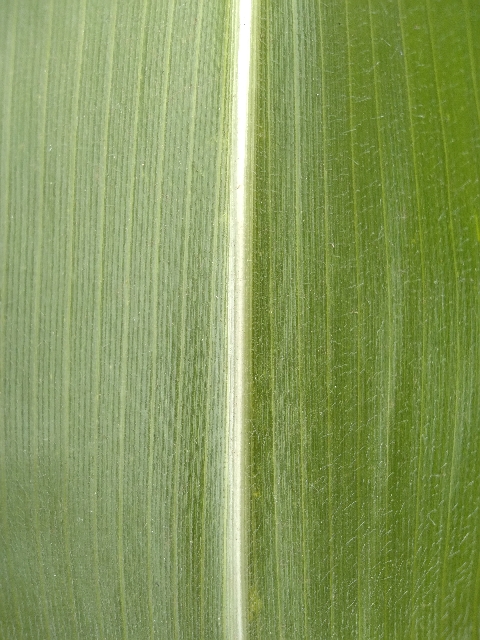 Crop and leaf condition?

maize, healthy
